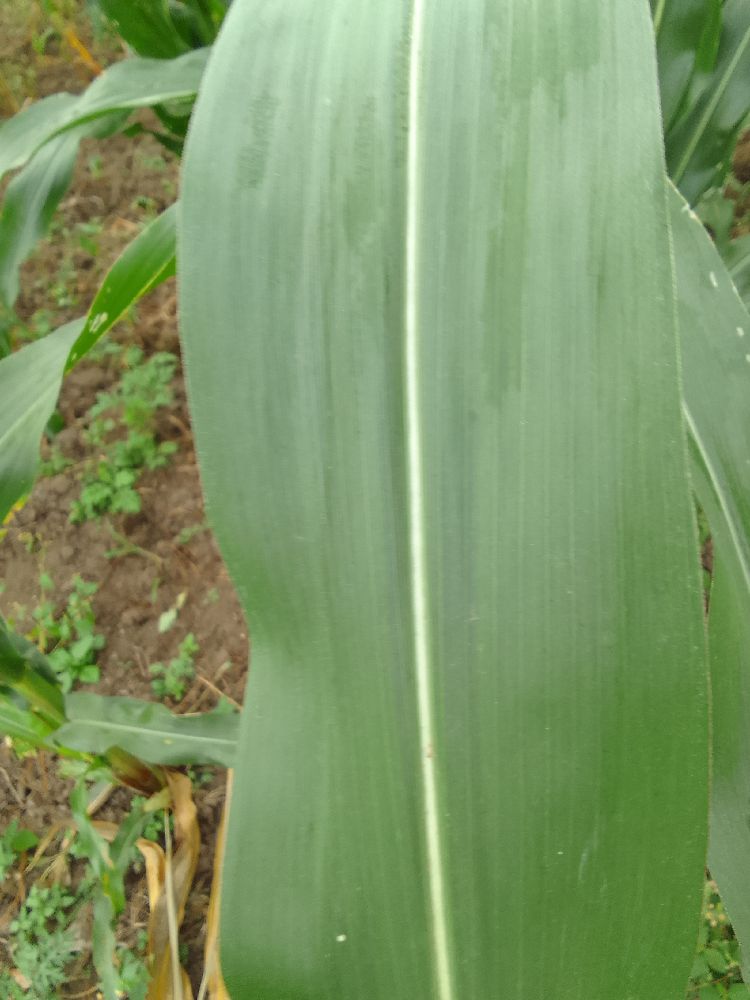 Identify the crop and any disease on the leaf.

maize, healthy
